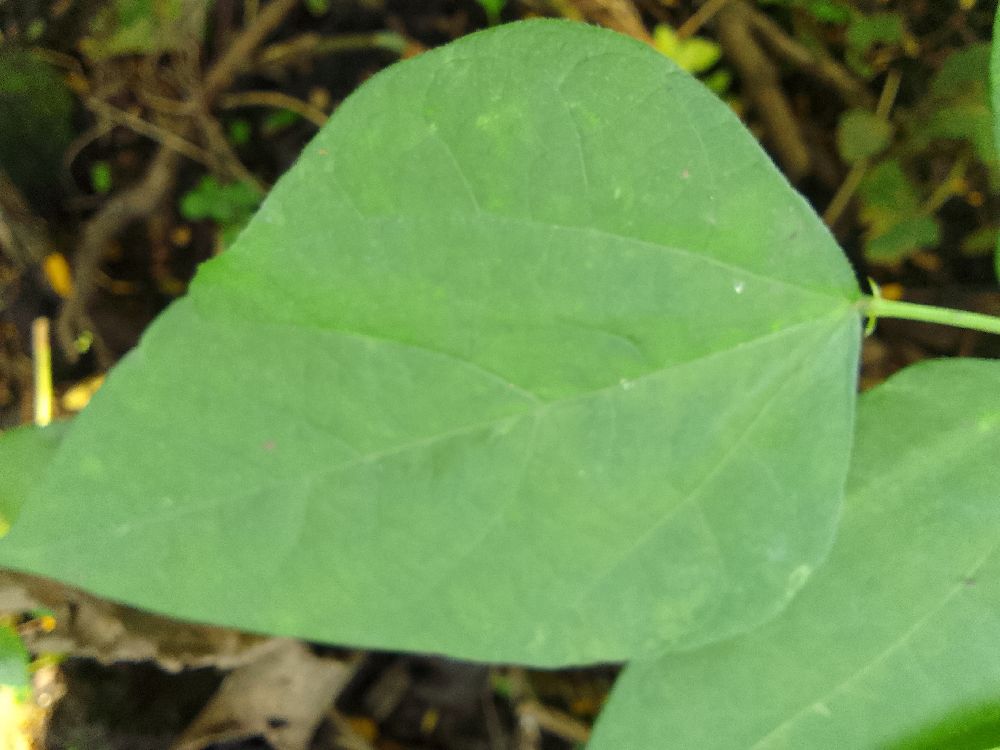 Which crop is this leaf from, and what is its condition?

common bean, healthy
